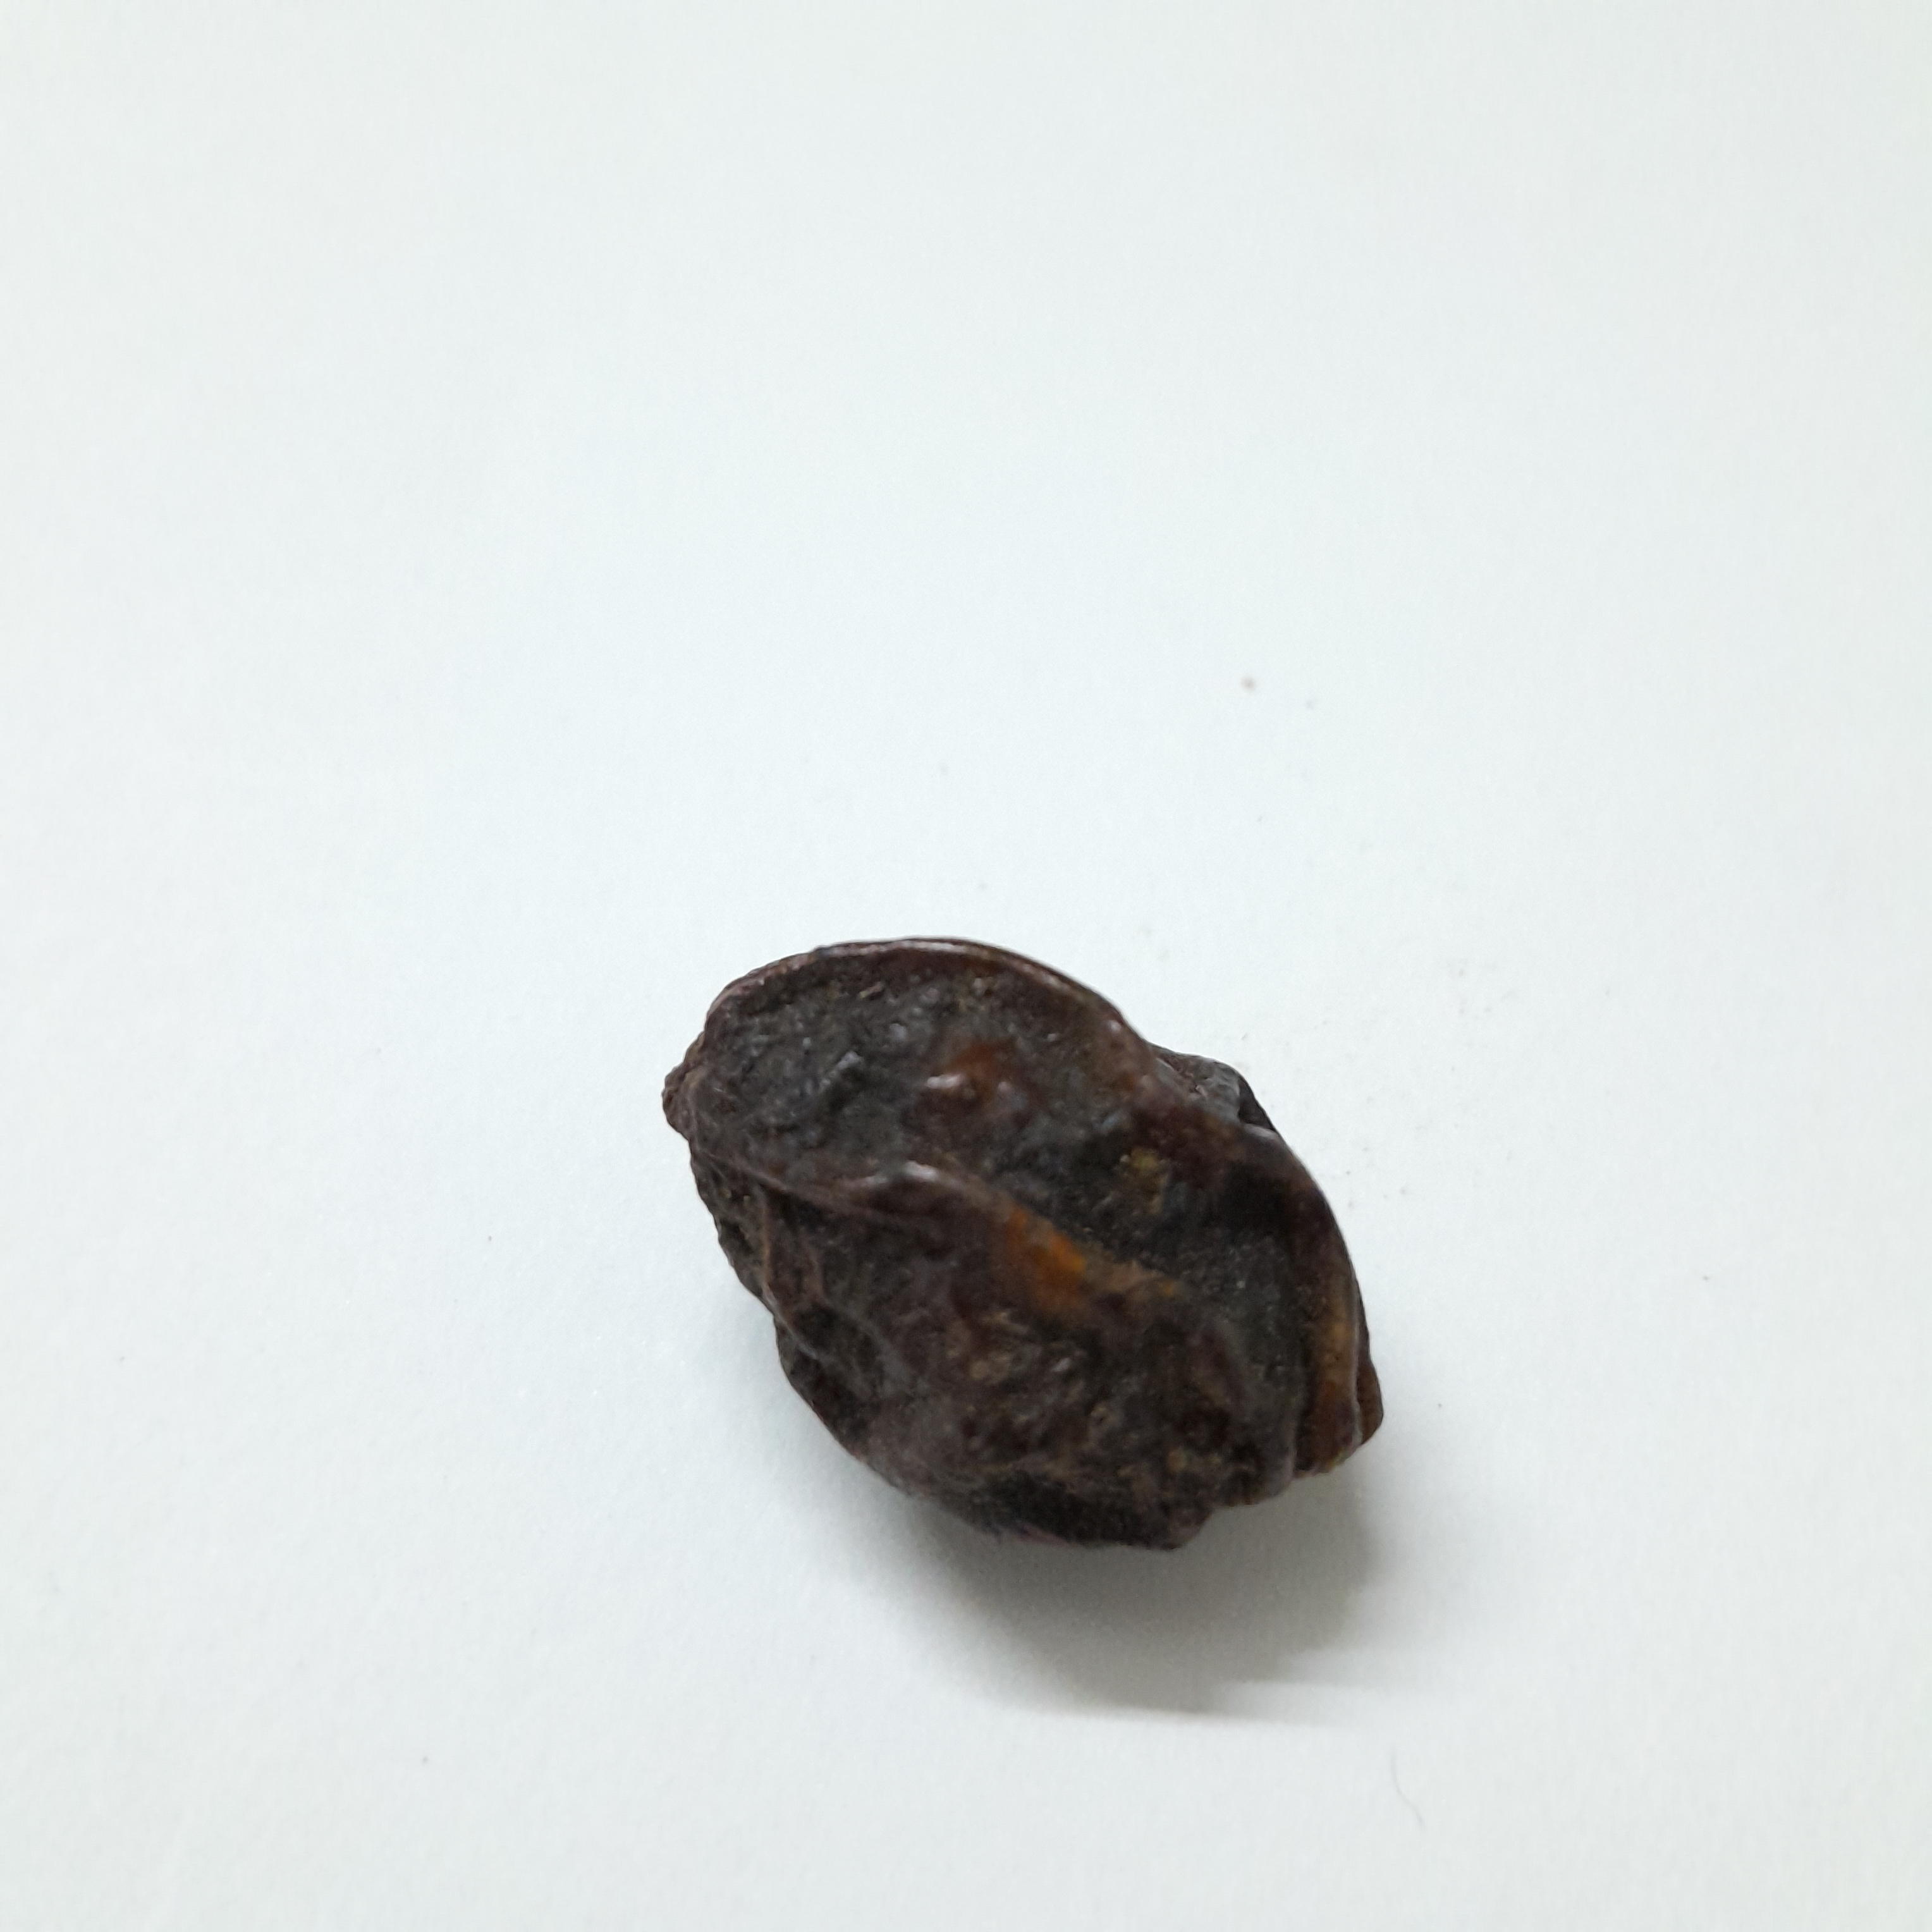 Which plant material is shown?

kadukharik
